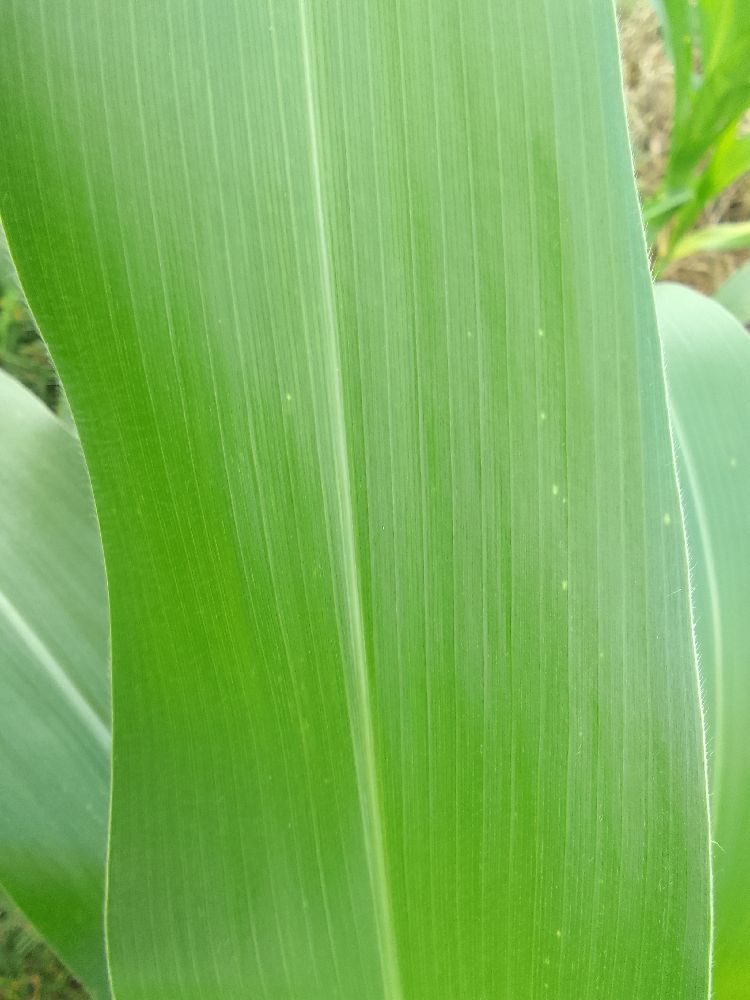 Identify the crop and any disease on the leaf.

maize, healthy
